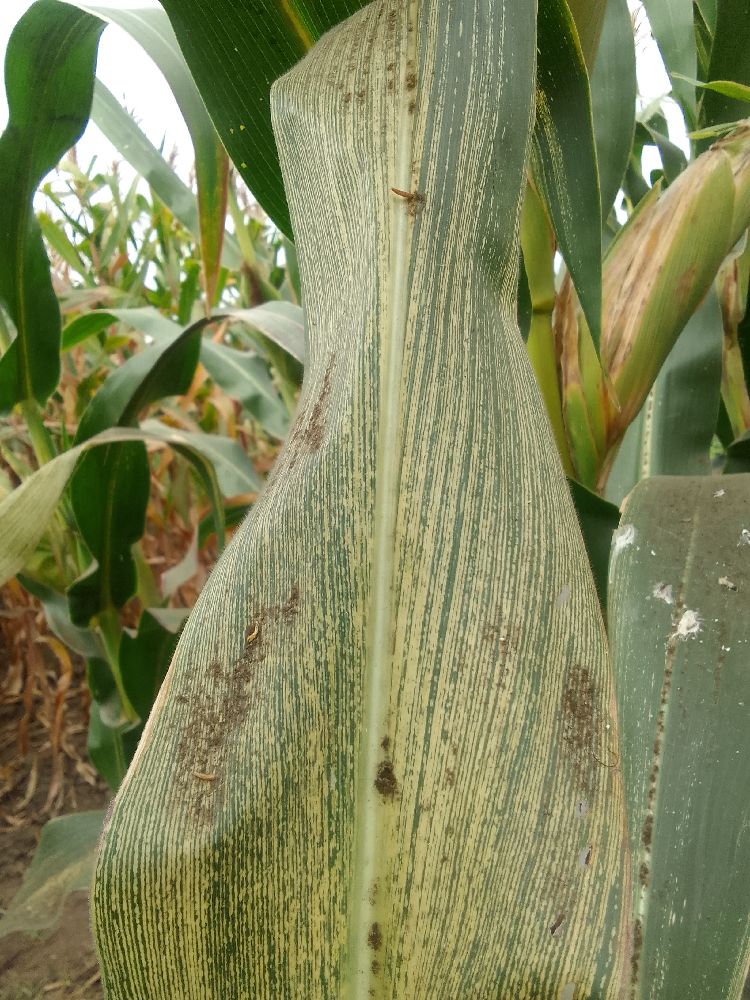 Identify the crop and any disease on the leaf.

maize, maize streak virus
